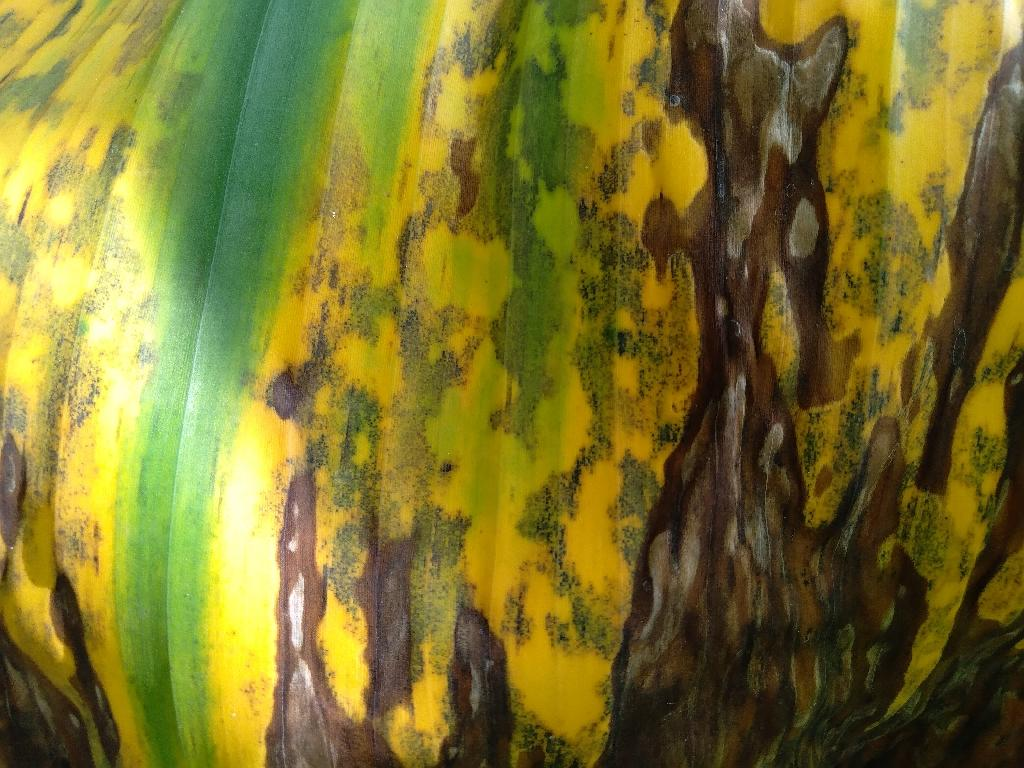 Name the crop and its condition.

banana, black sigatoka
